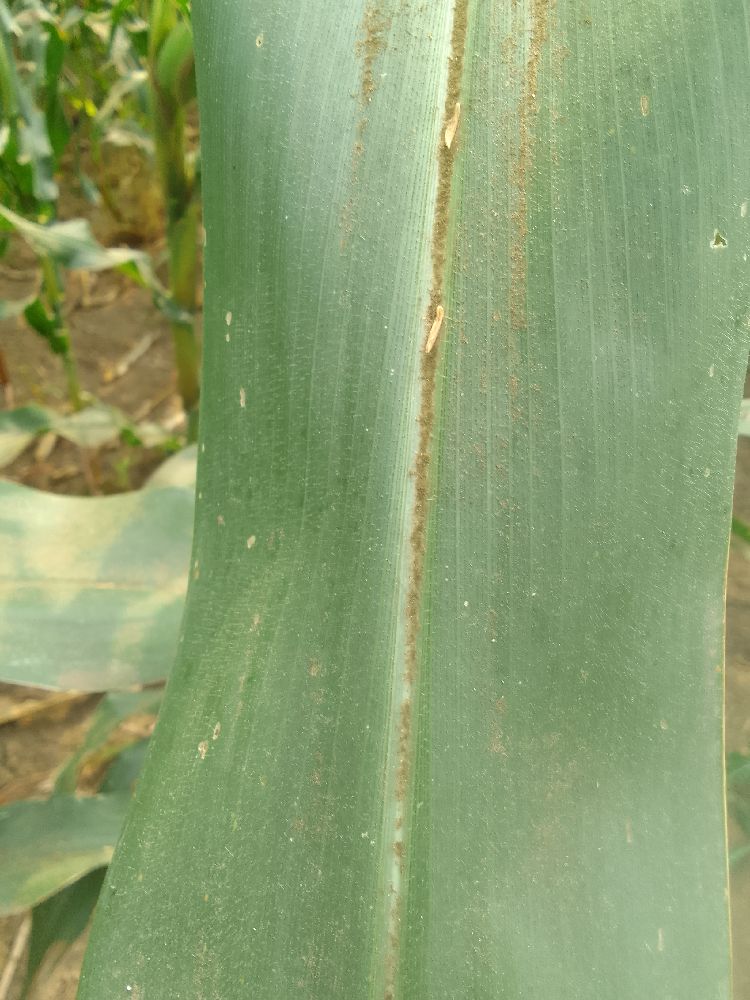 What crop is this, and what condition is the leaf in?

maize, healthy
